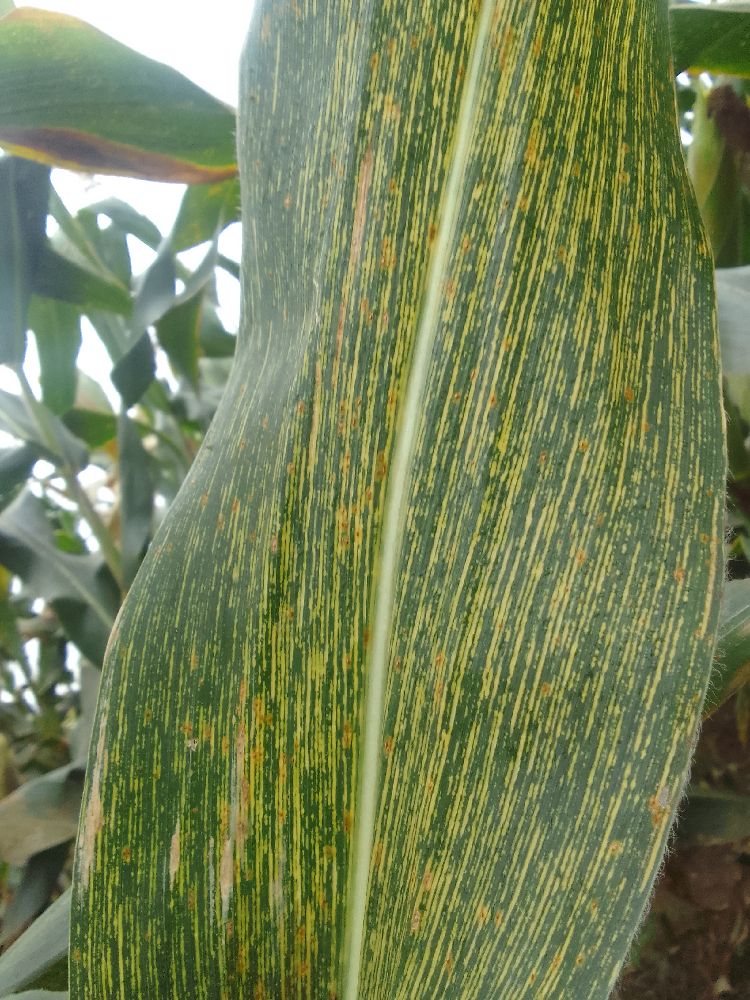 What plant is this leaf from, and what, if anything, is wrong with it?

maize, maize streak virus
